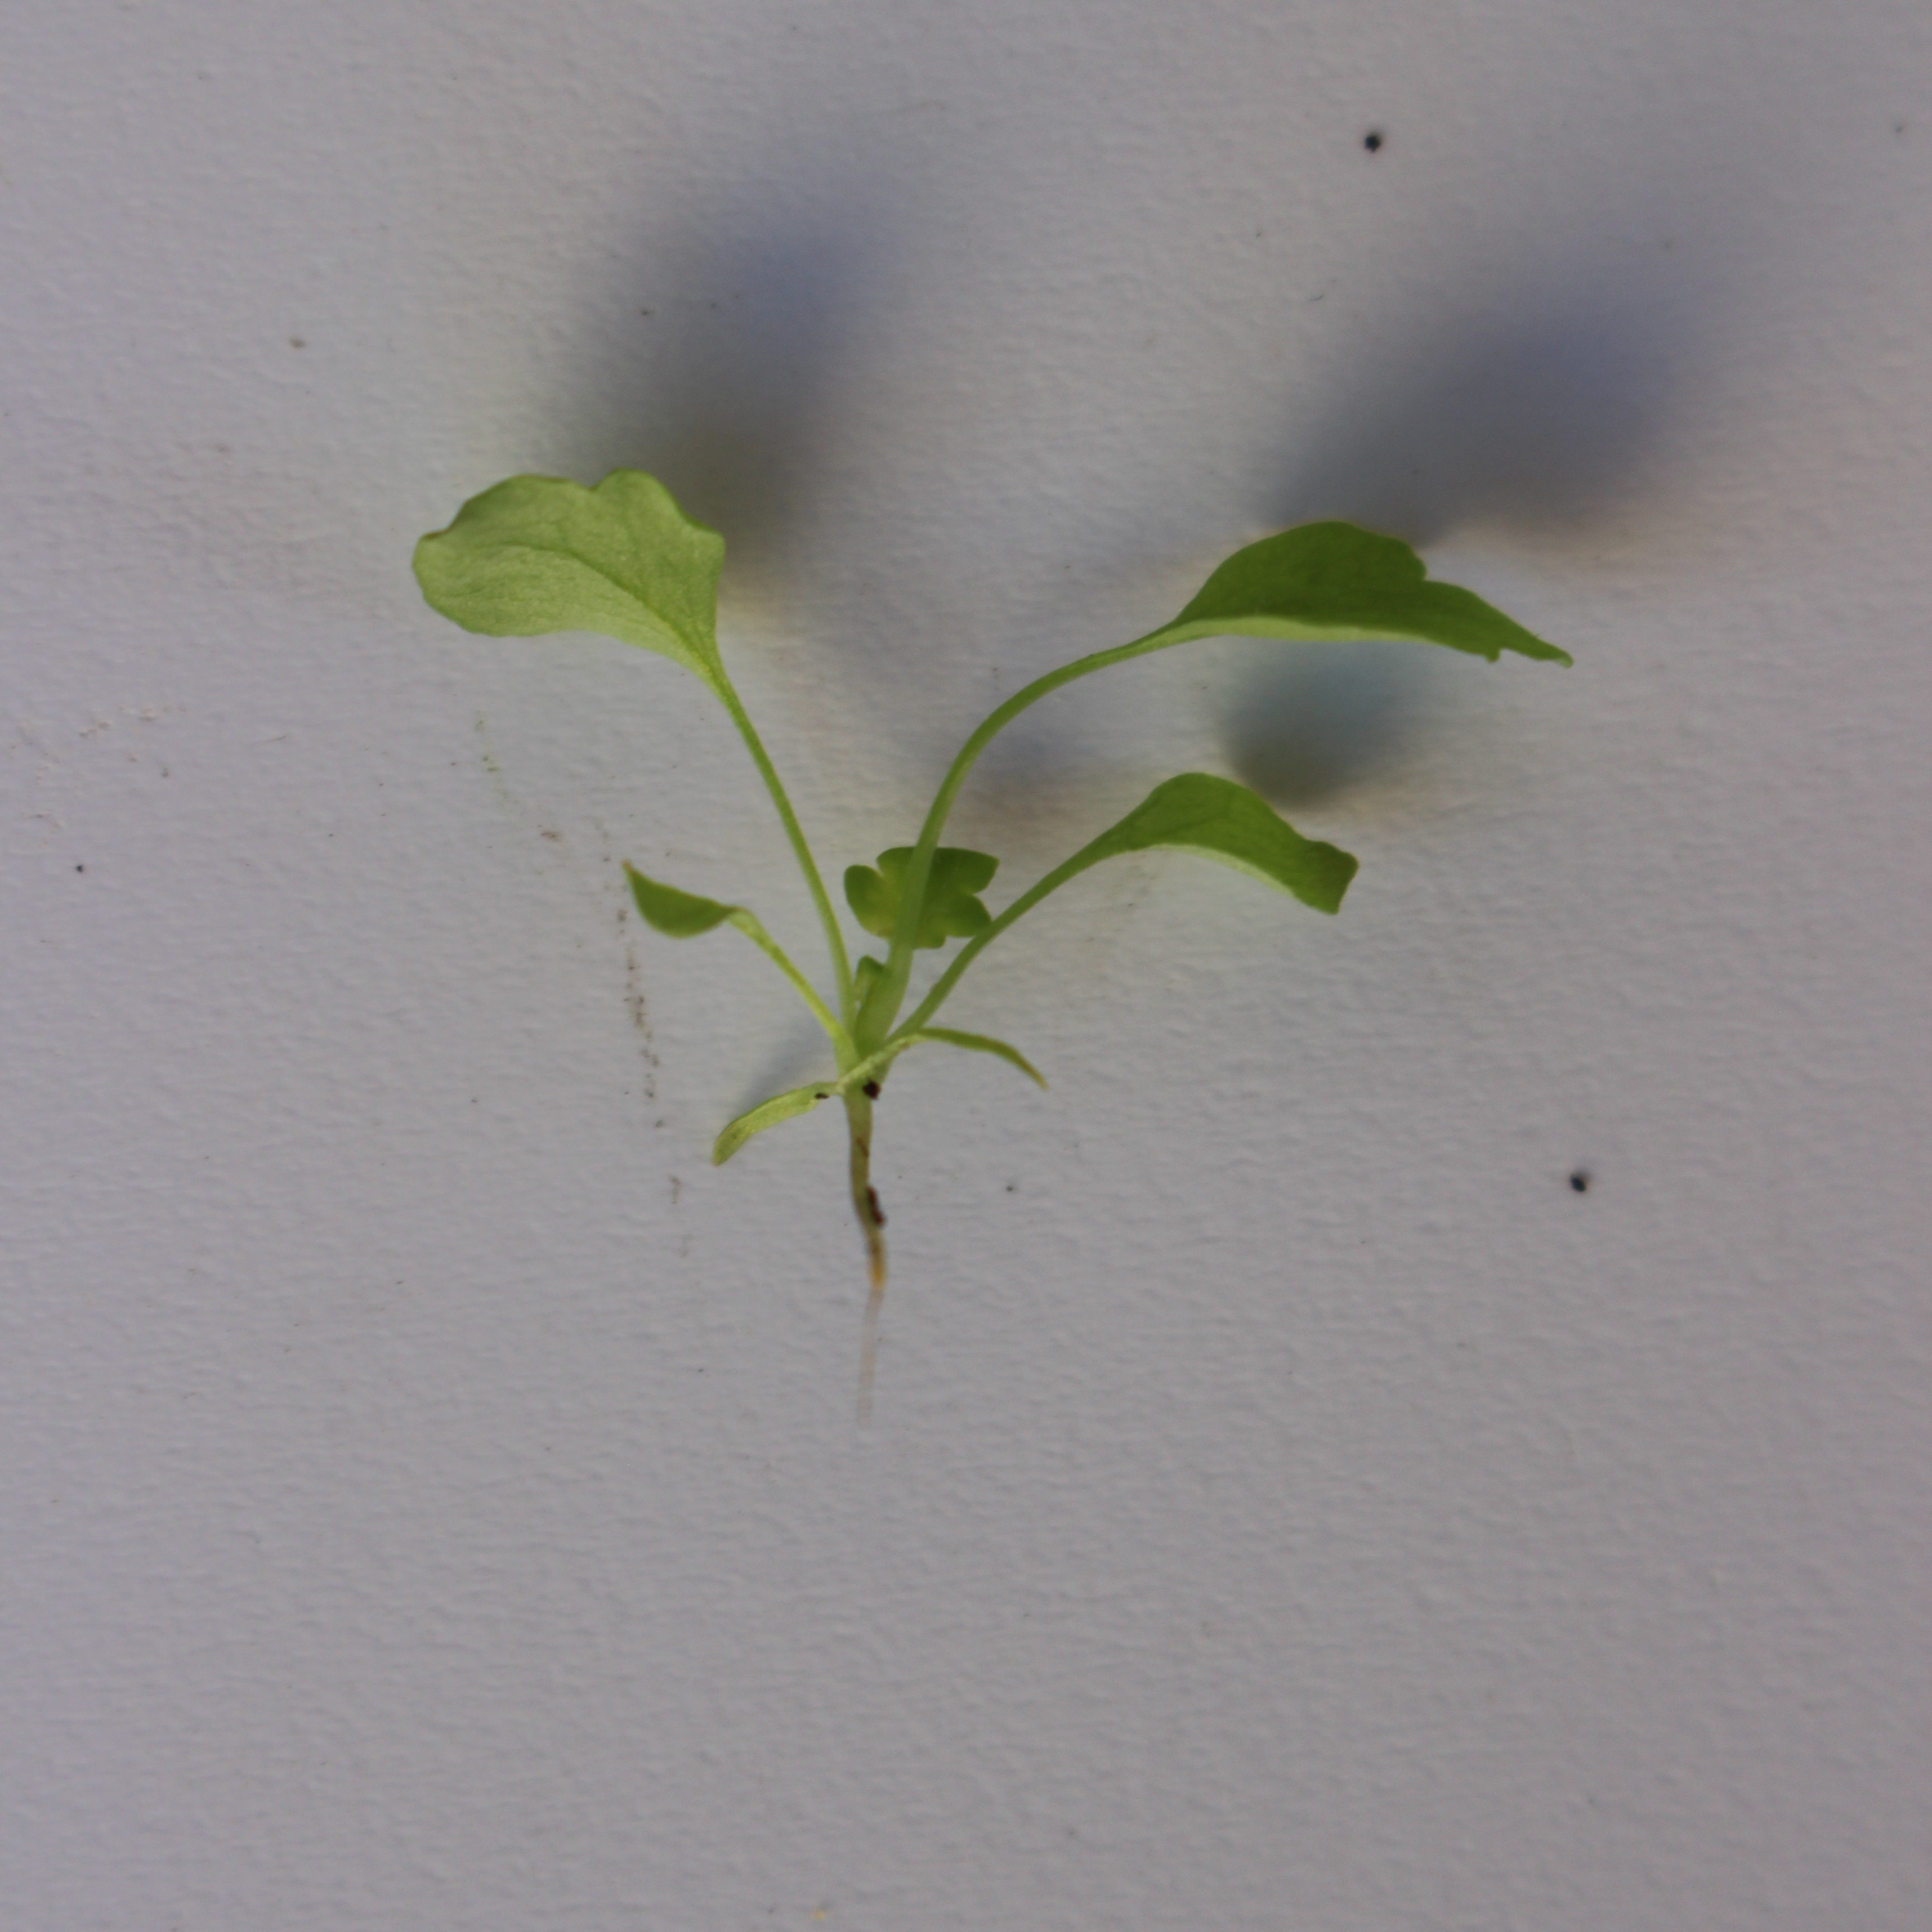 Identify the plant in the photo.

Papaver rhoeas
